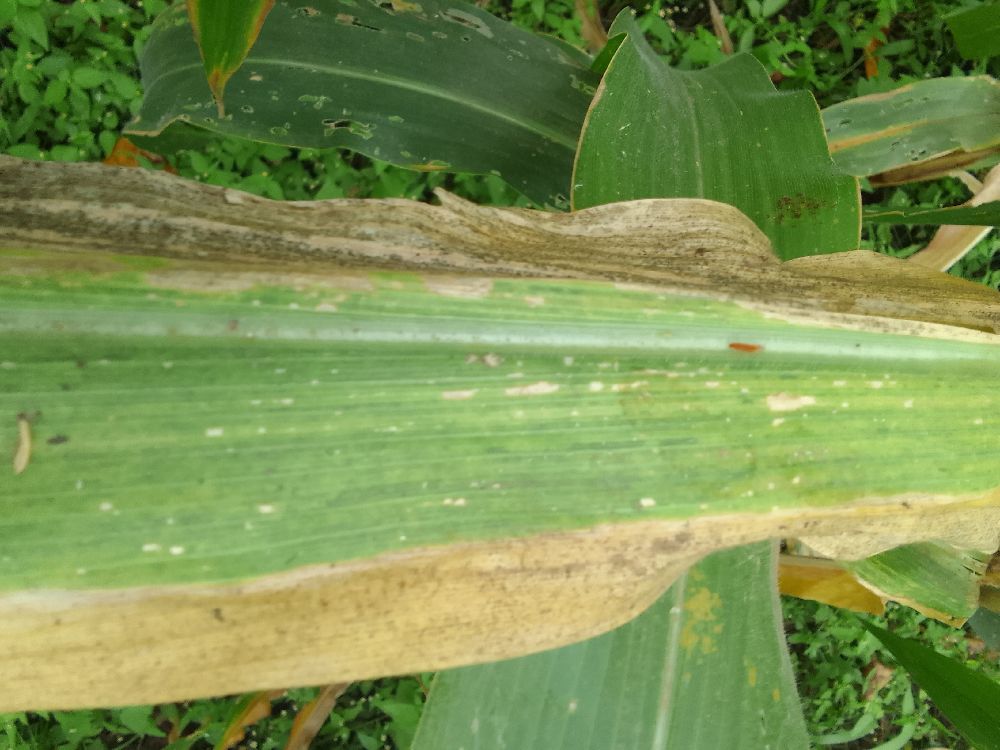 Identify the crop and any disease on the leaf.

maize, maize lethal necrosis
